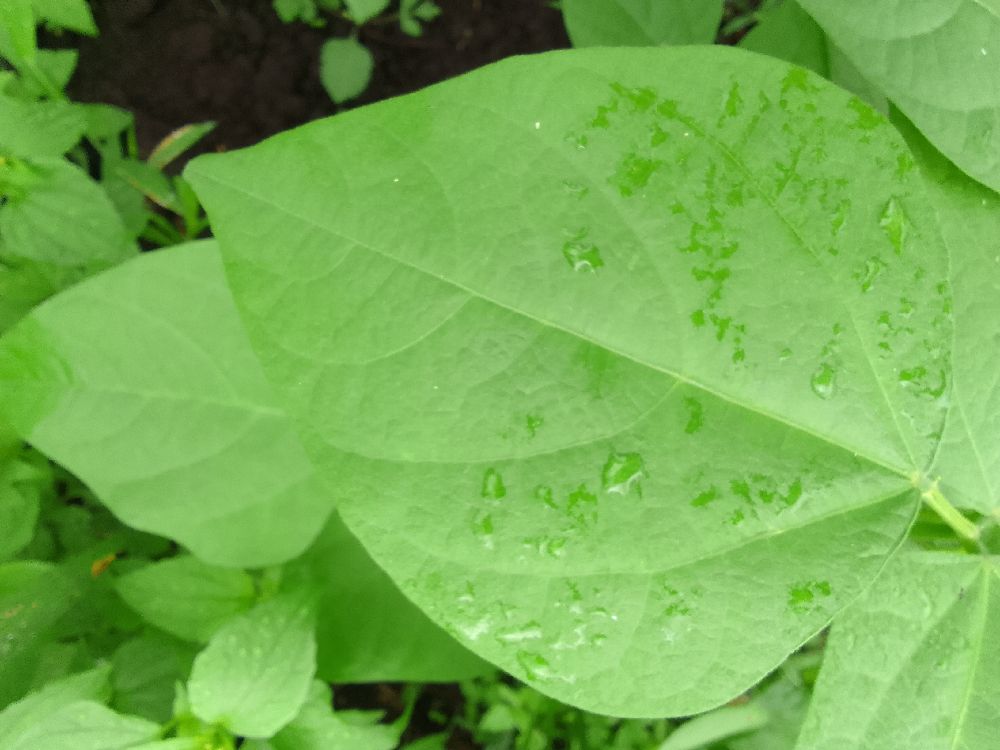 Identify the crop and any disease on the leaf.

common bean, healthy
